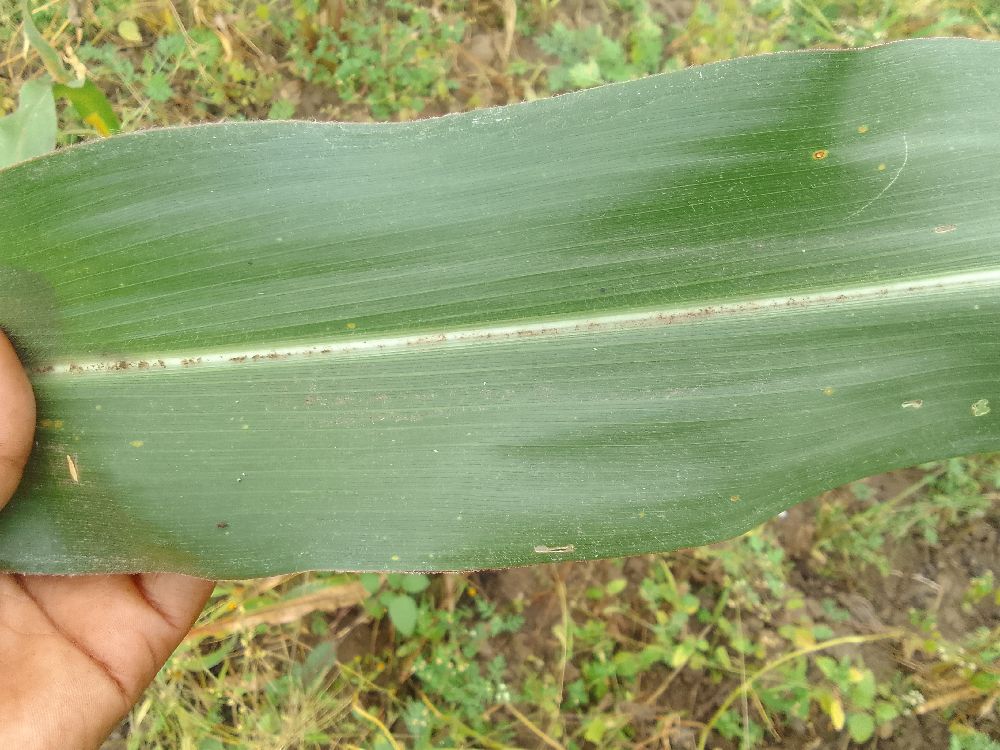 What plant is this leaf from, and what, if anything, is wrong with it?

maize, healthy
